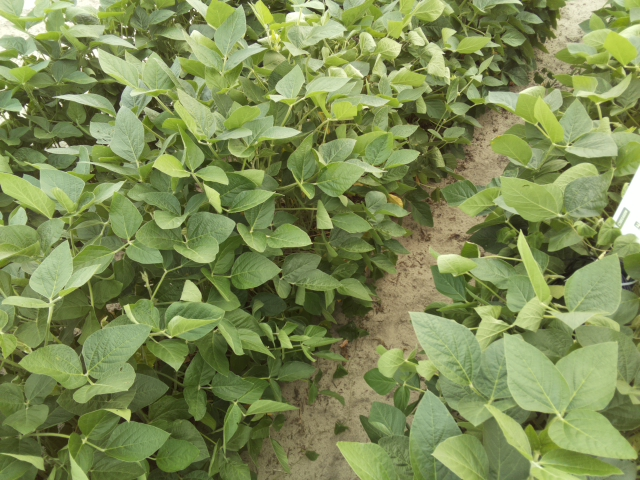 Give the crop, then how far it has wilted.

soybean, leaves with no wilting
